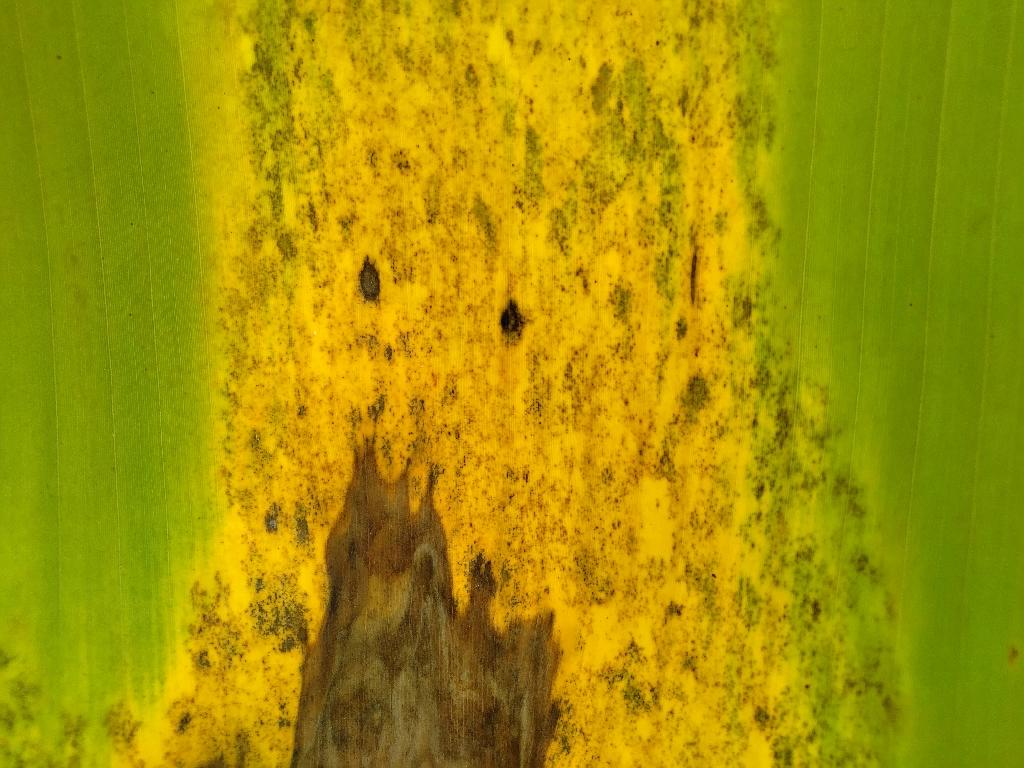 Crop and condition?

banana, black sigatoka
